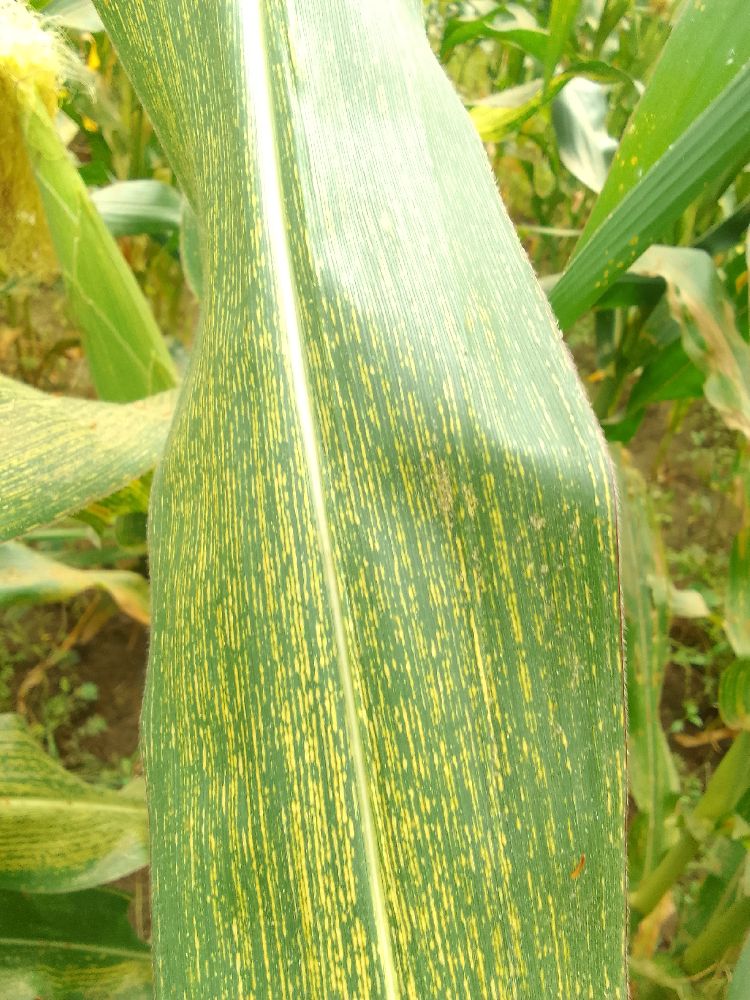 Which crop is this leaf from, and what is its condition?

maize, maize streak virus
